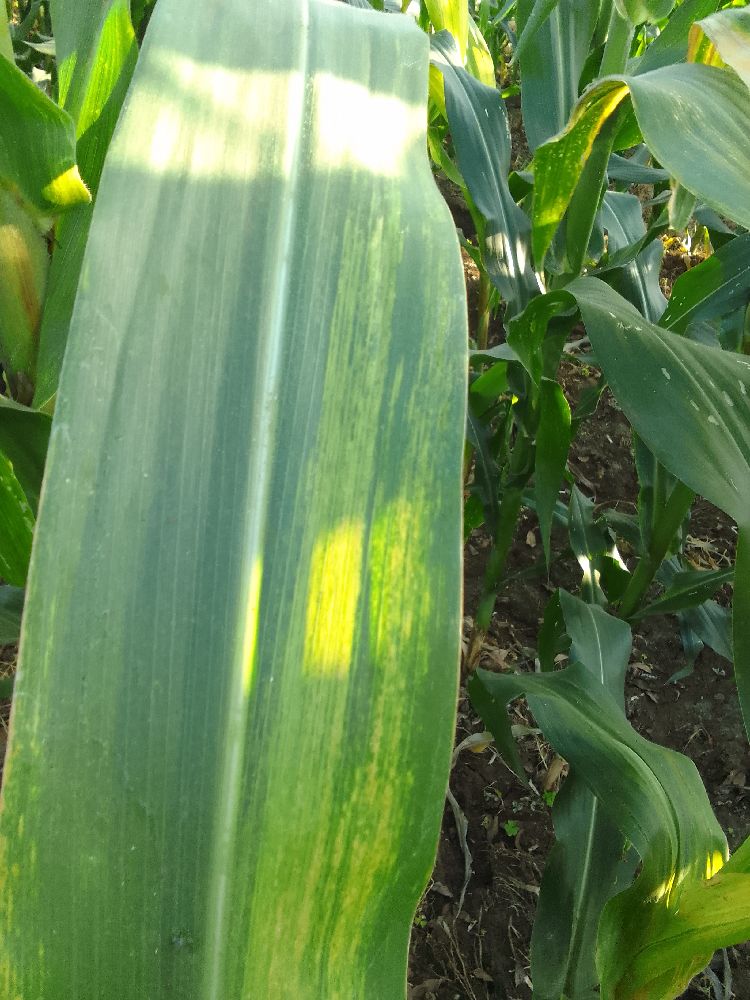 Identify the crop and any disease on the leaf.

maize, maize lethal necrosis
